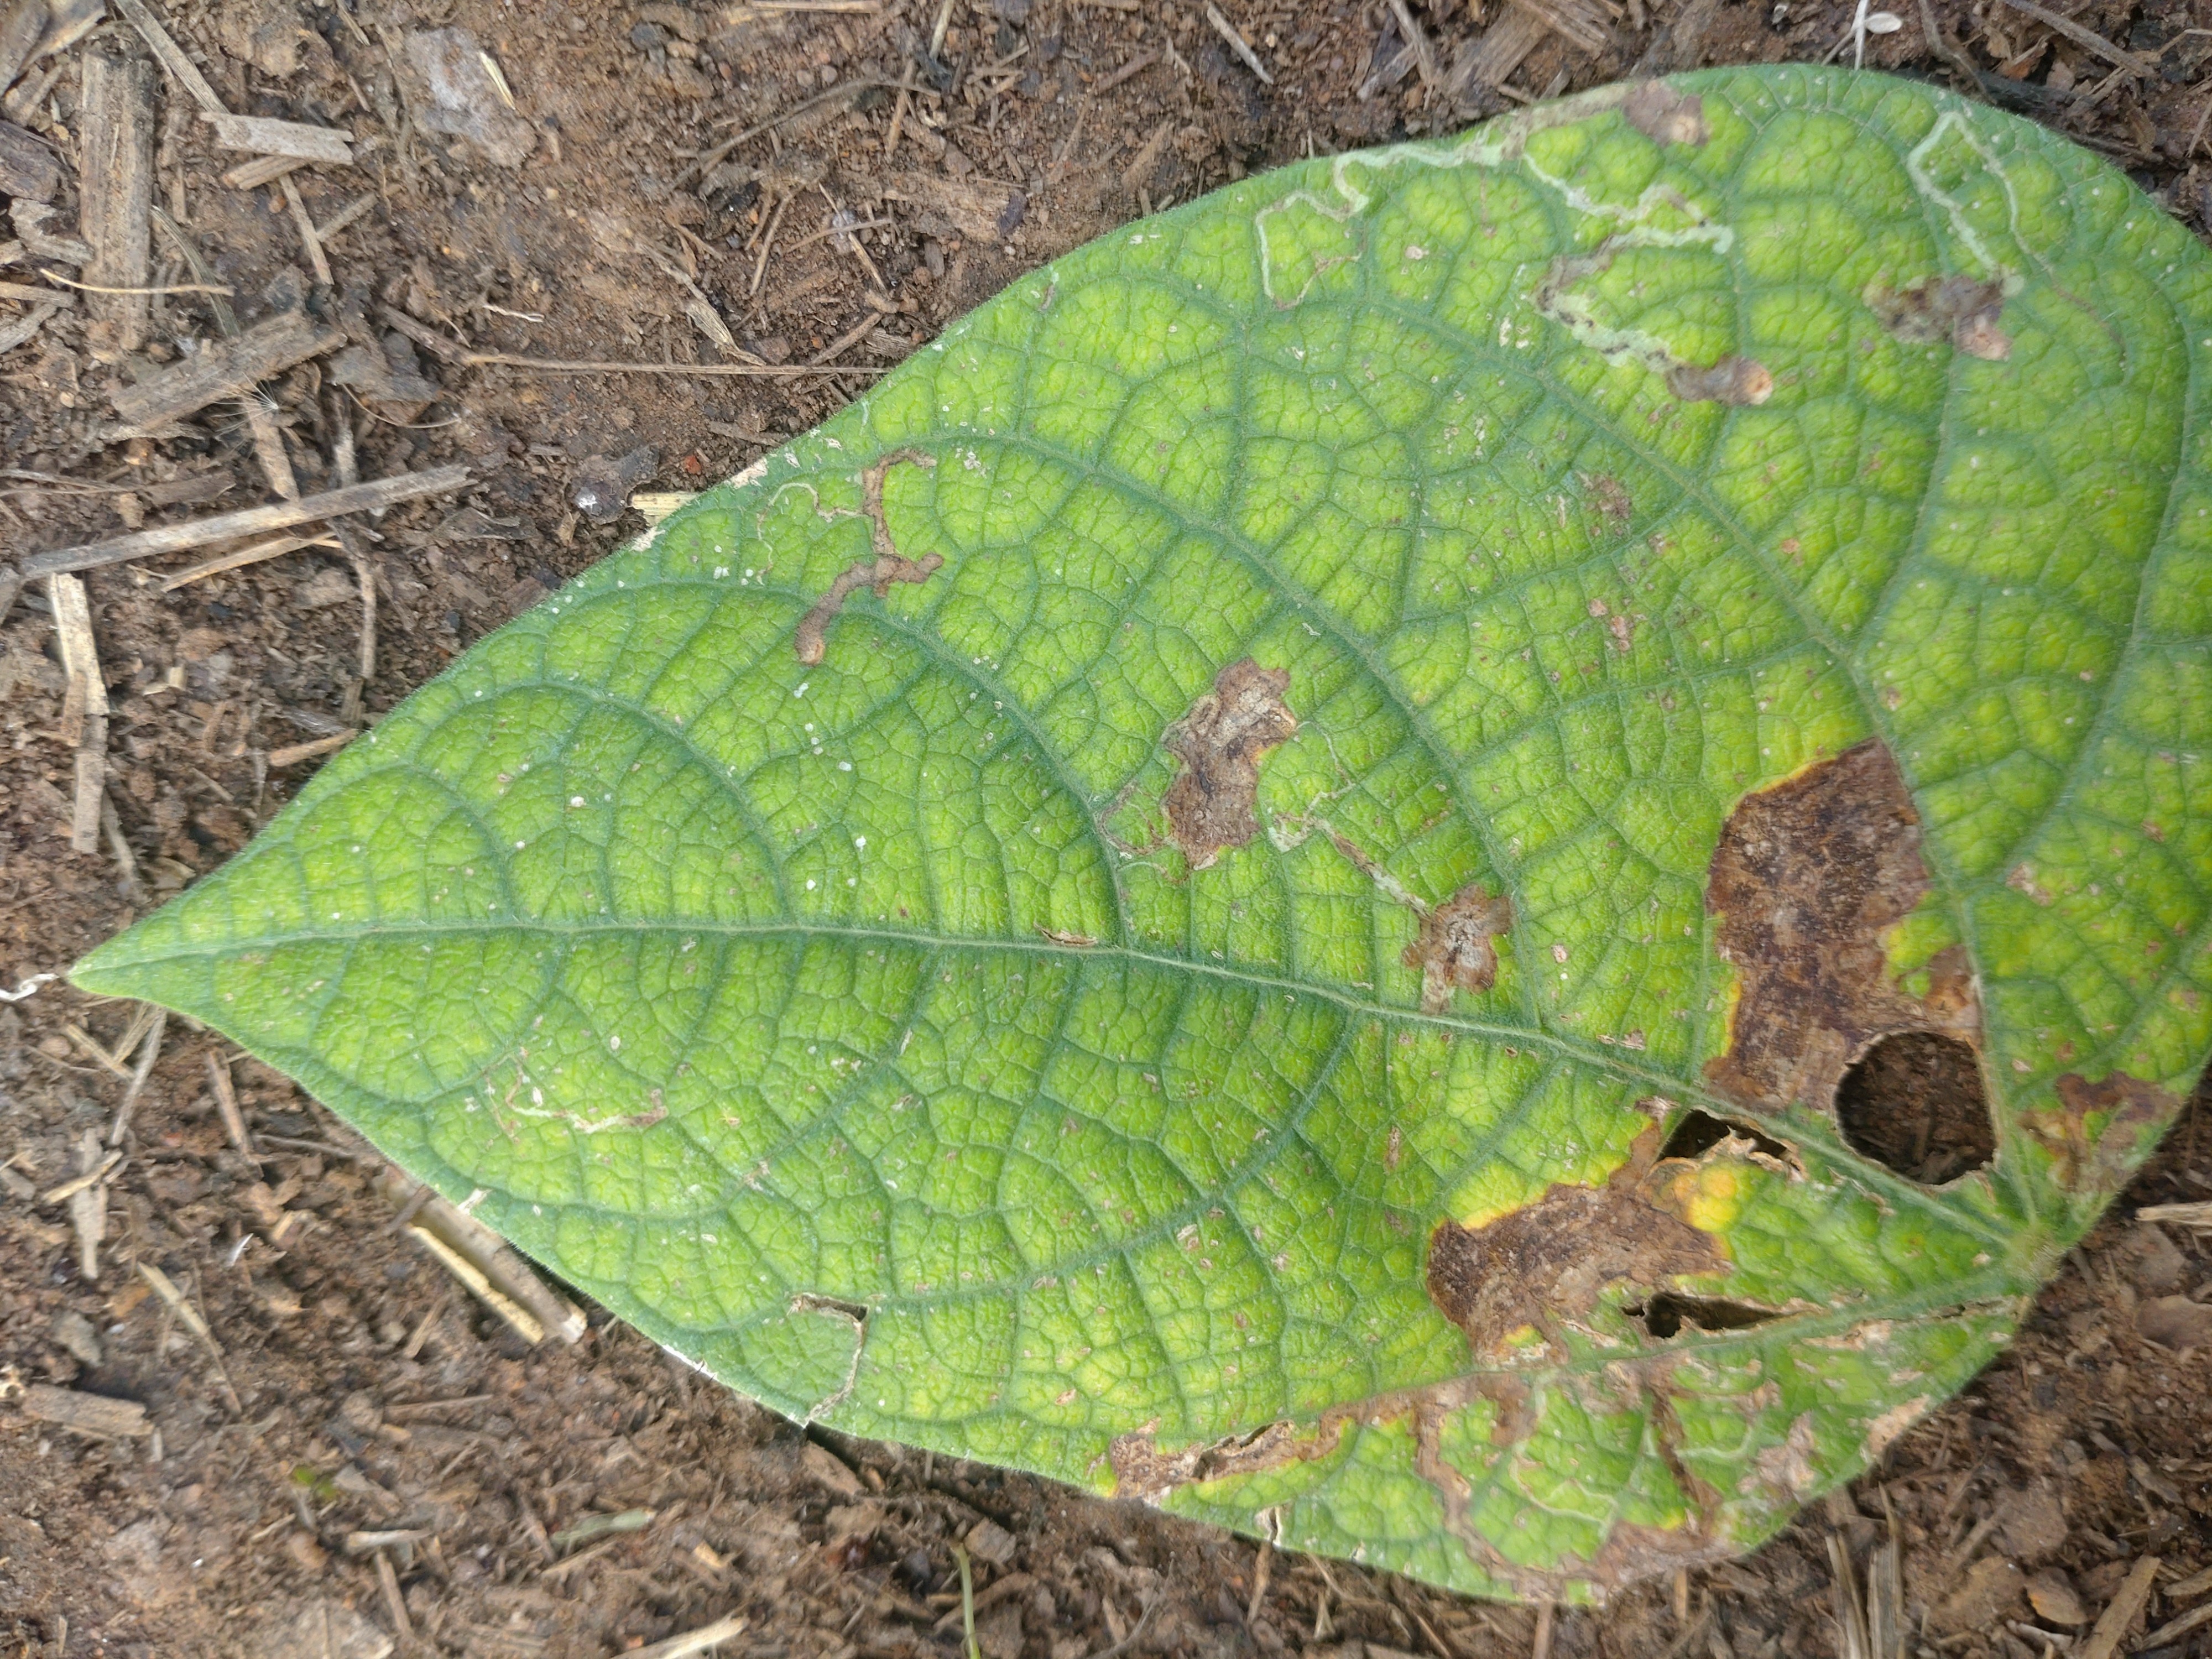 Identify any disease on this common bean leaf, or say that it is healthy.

anthracnose
